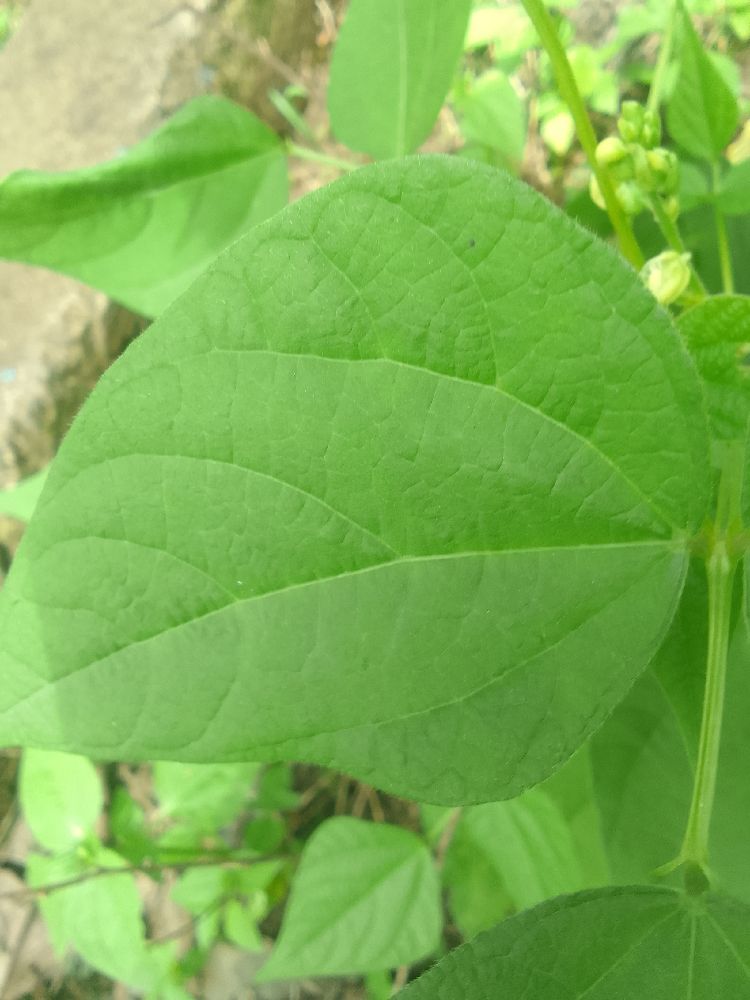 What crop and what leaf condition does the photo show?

common bean, healthy
